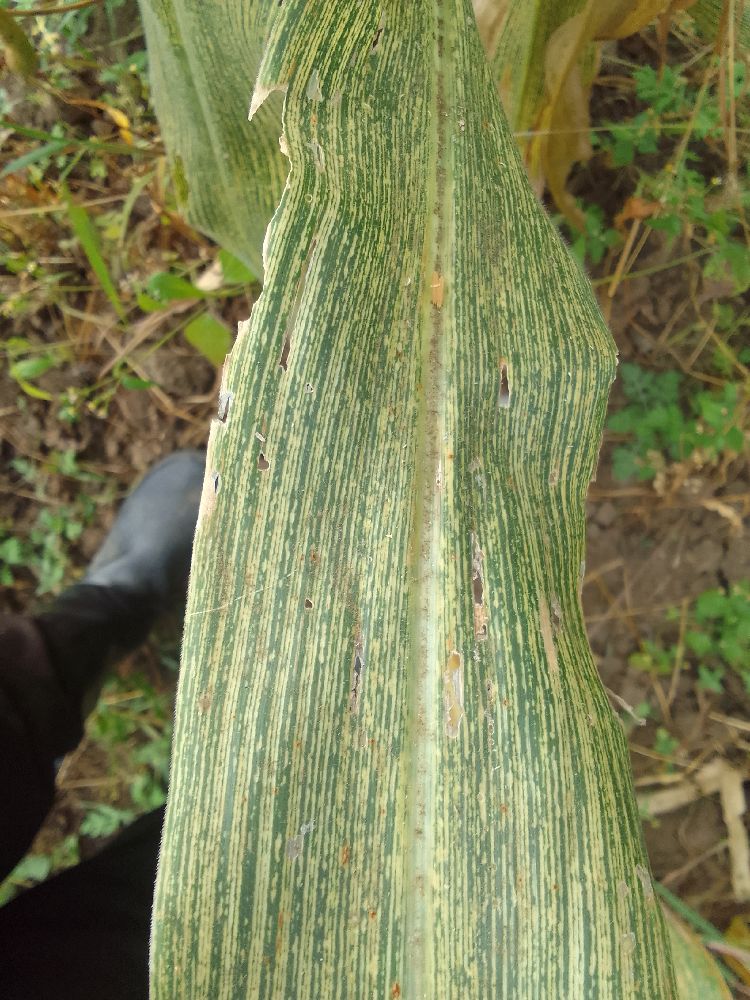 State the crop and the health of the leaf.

maize, maize streak virus
